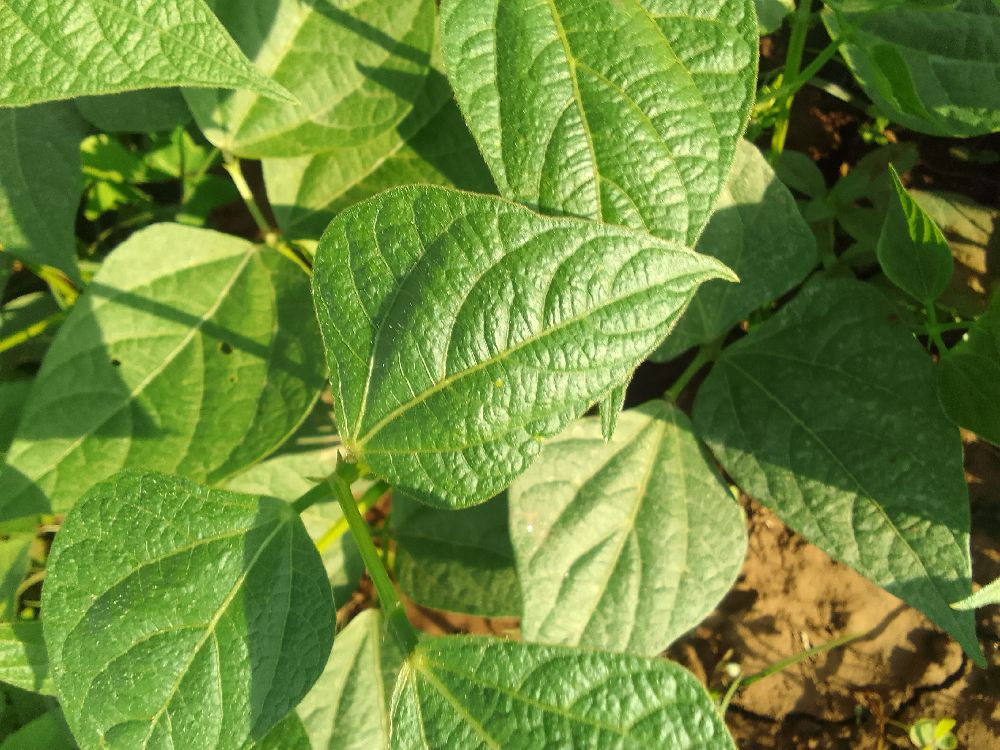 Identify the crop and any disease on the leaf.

common bean, healthy
